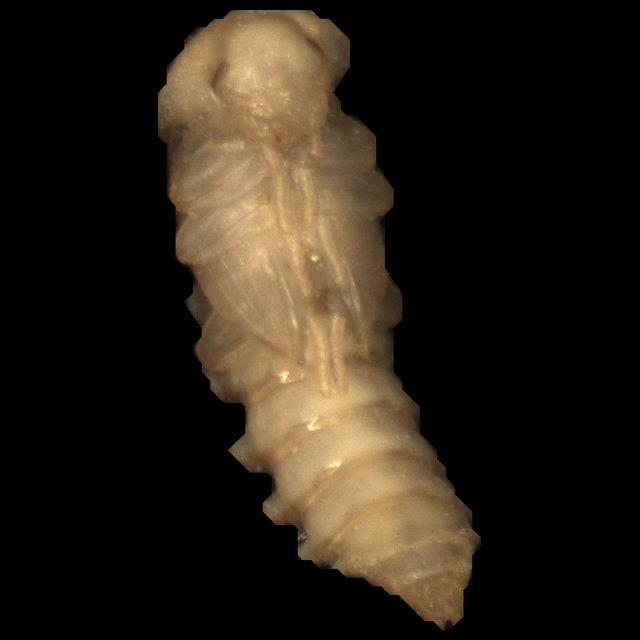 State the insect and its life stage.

mealworm pupa
